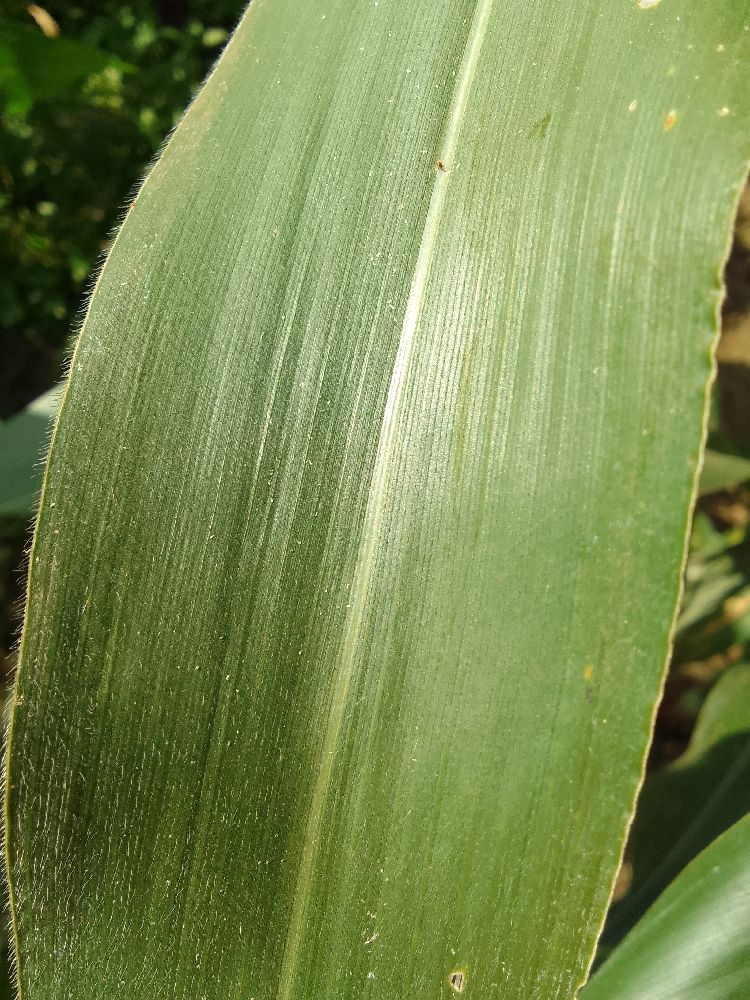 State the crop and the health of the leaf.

maize, healthy
